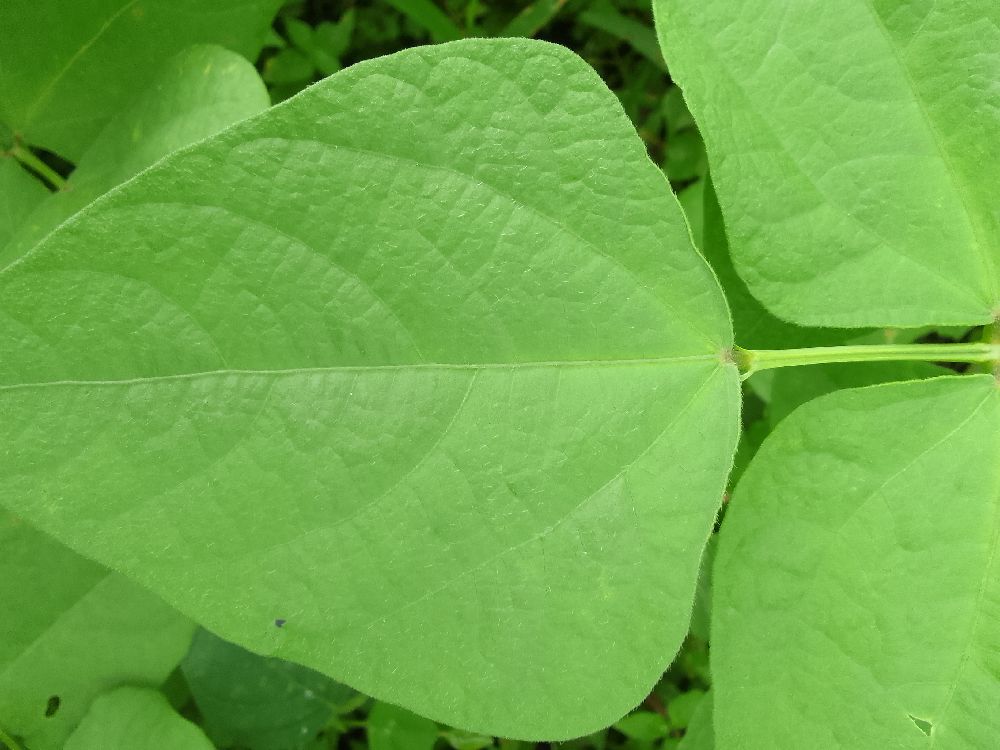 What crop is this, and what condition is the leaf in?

common bean, healthy
